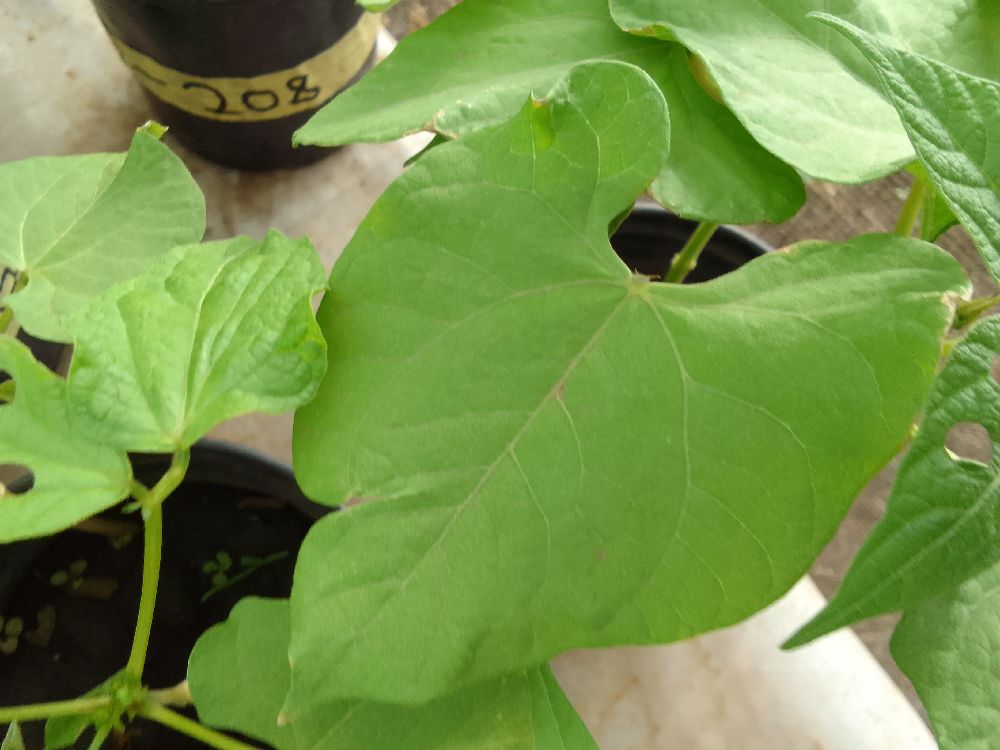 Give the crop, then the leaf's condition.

common bean, healthy
